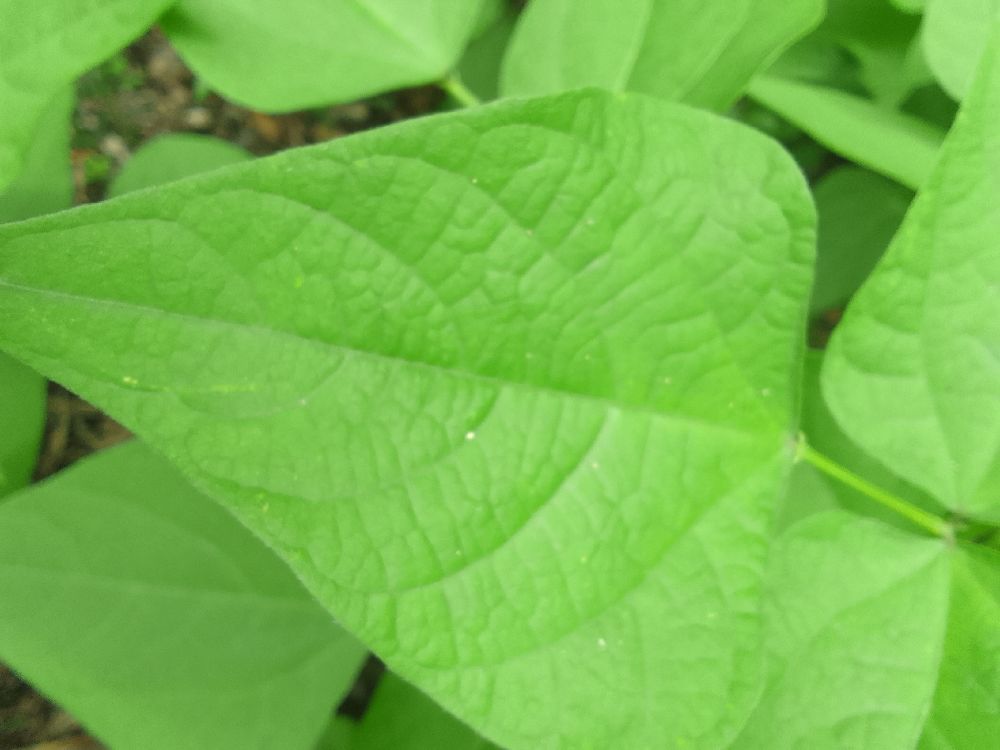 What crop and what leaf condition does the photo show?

common bean, healthy
